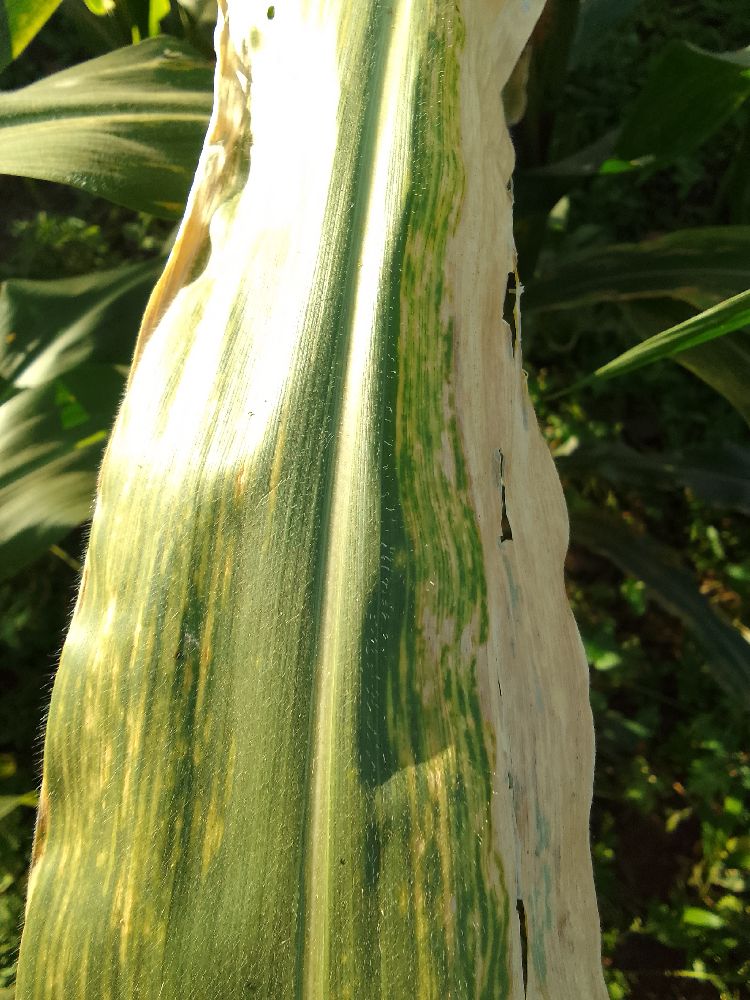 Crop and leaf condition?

maize, maize lethal necrosis
